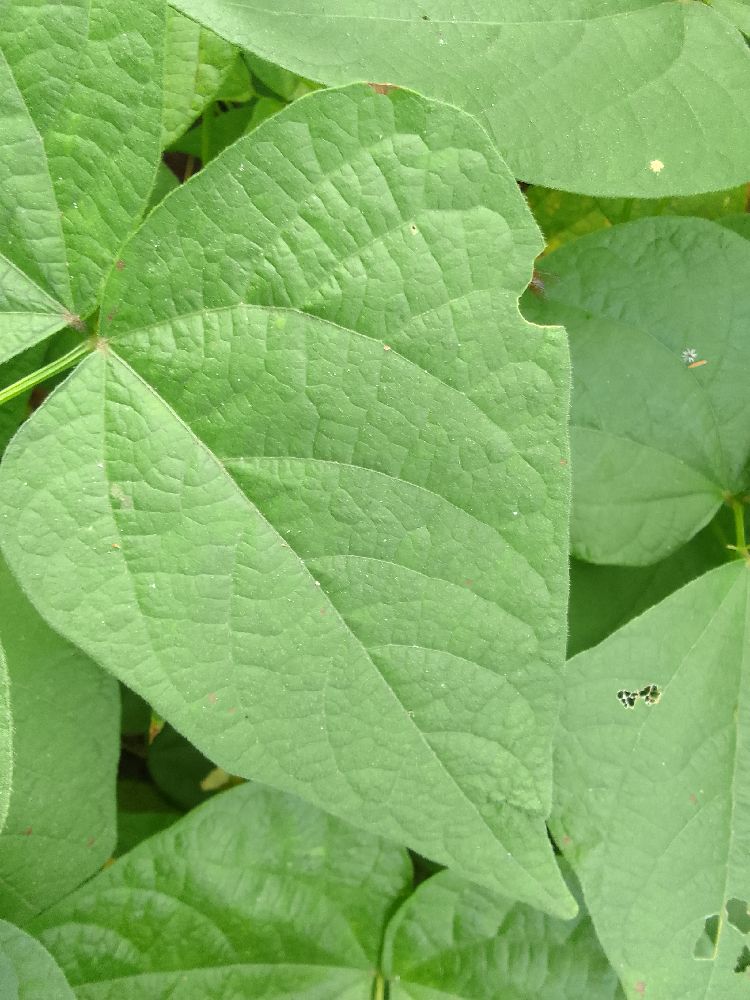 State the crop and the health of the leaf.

common bean, healthy
